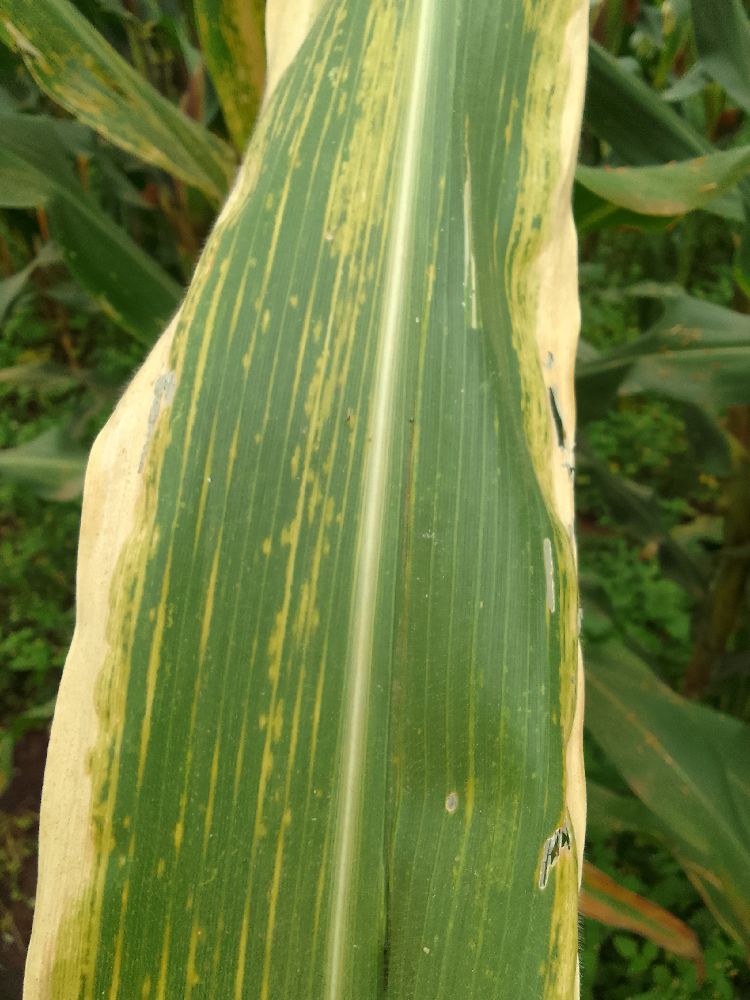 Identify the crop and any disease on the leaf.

maize, maize lethal necrosis
